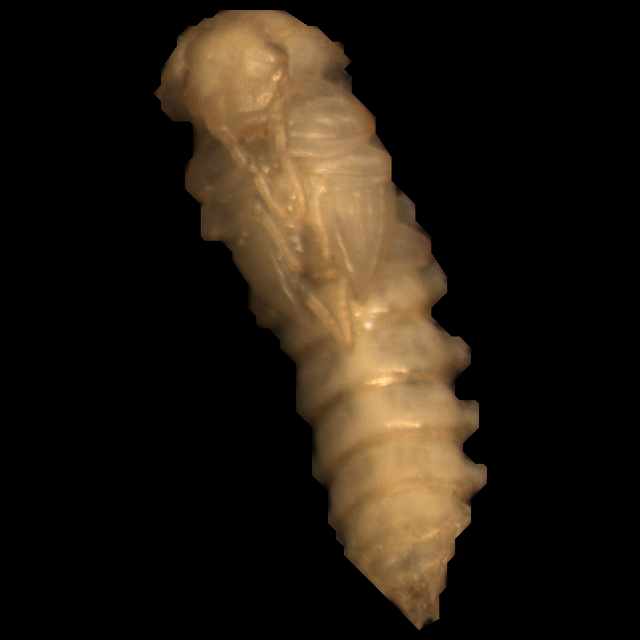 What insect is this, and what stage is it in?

mealworm pupa
